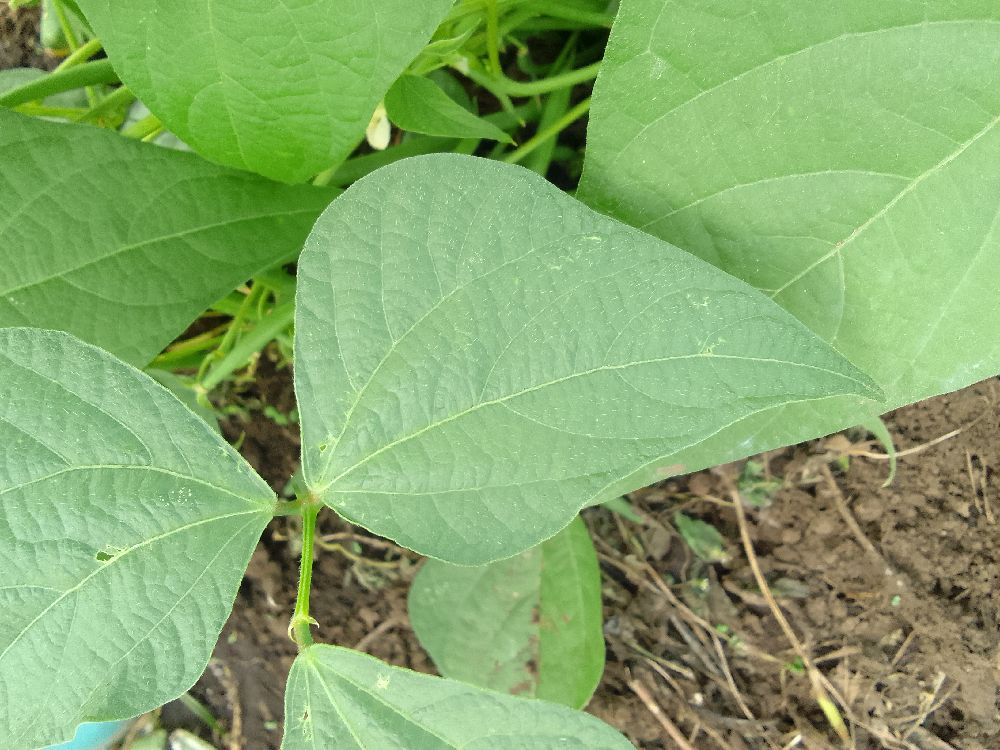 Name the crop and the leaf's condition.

common bean, healthy
